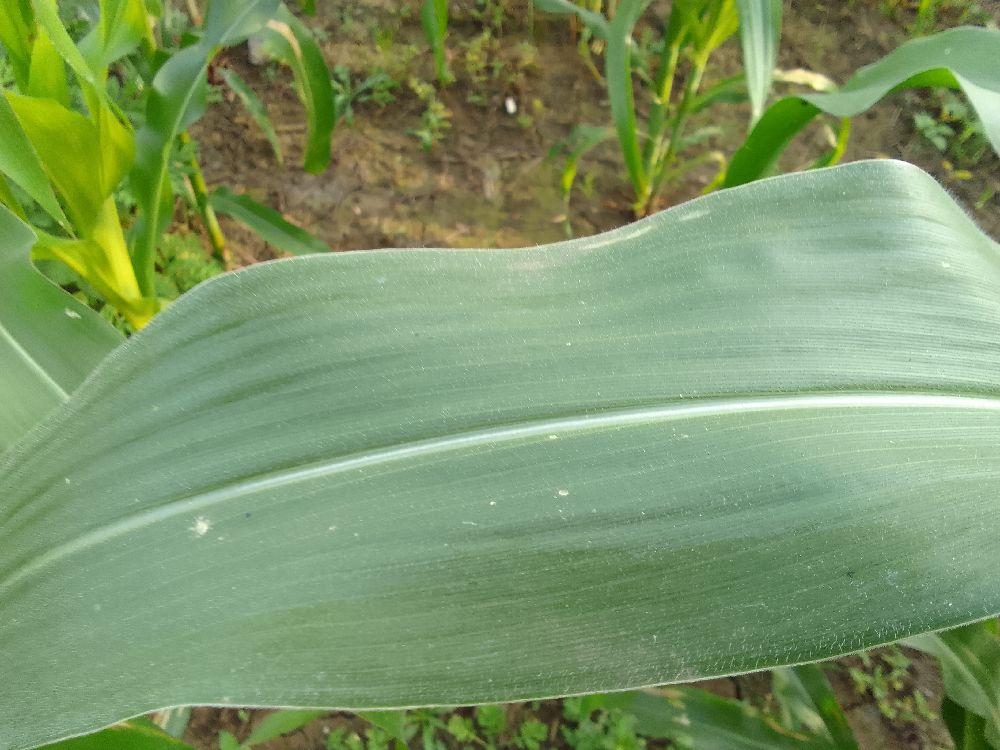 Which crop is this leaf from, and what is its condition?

maize, healthy
